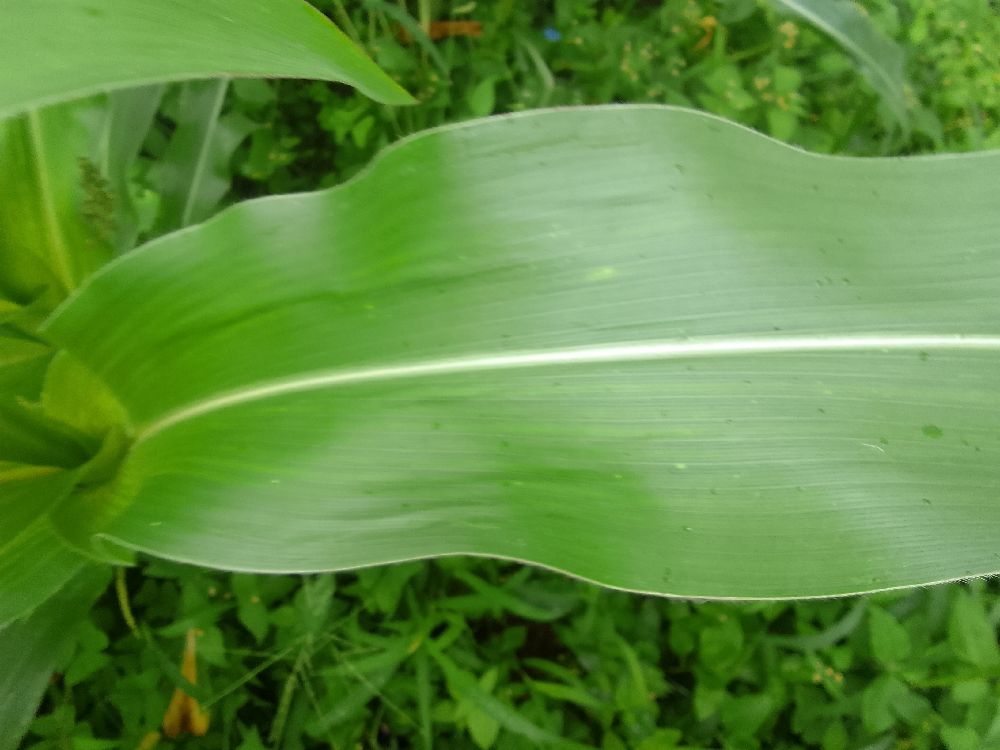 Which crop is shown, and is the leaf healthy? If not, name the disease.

maize, healthy
